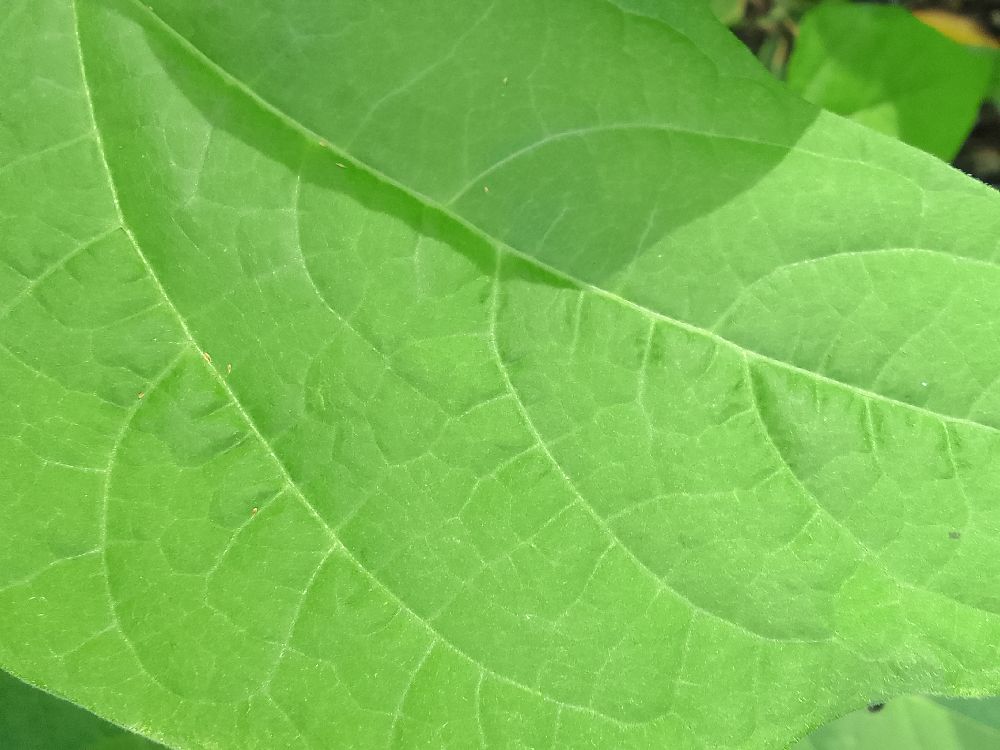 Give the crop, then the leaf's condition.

common bean, healthy
